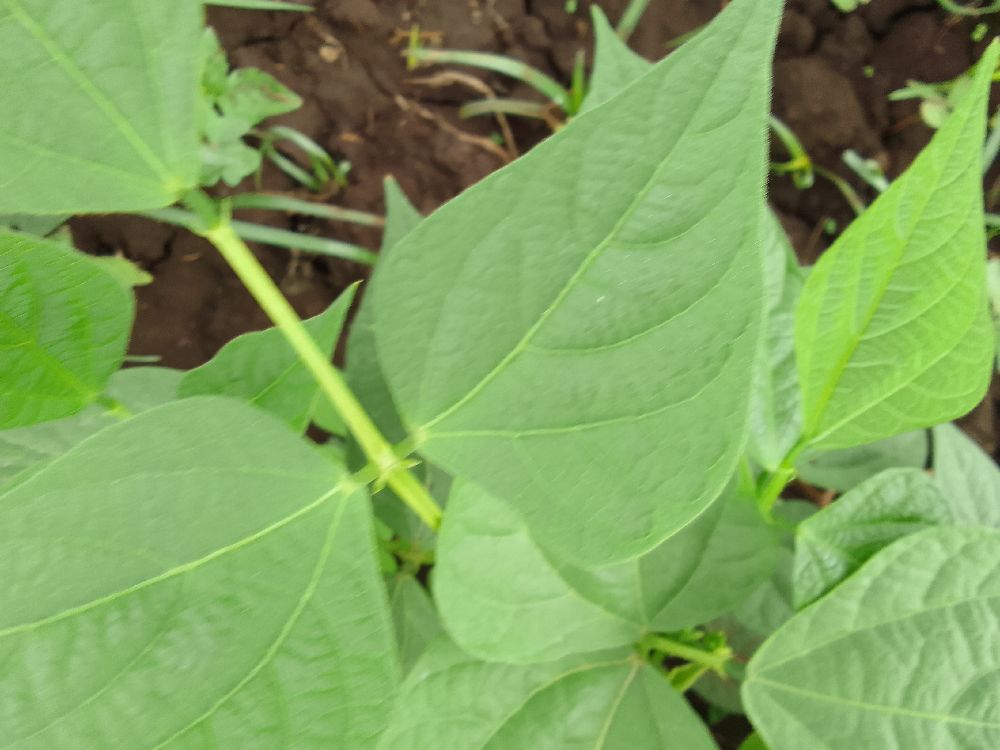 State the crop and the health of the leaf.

common bean, healthy
